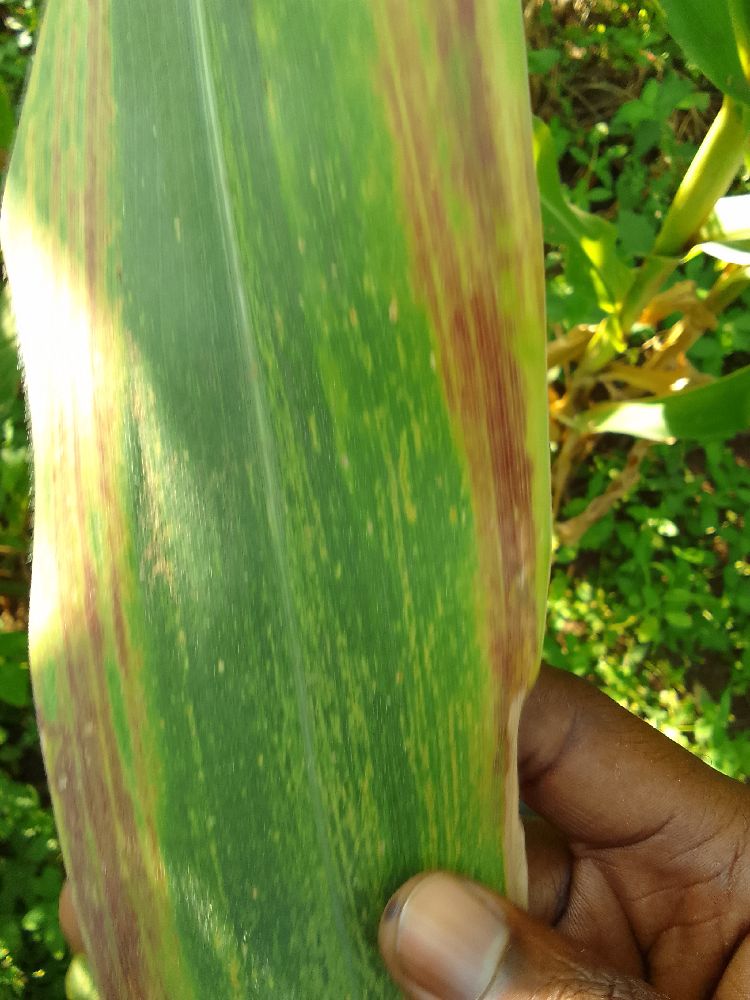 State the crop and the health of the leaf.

maize, maize lethal necrosis
